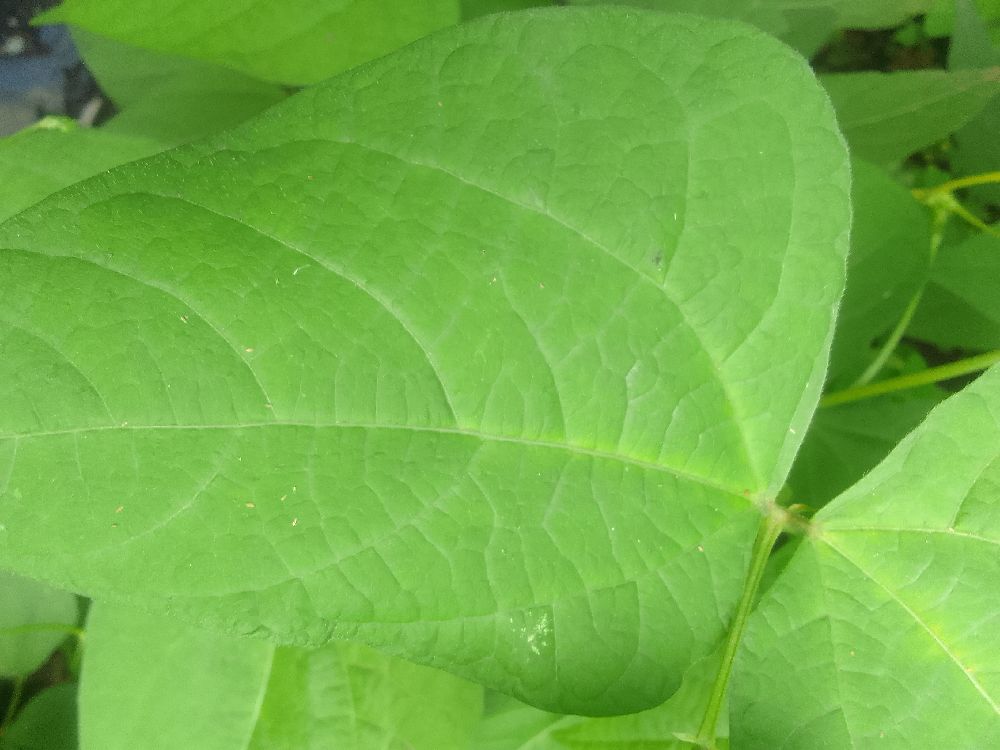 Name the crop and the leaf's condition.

common bean, healthy
